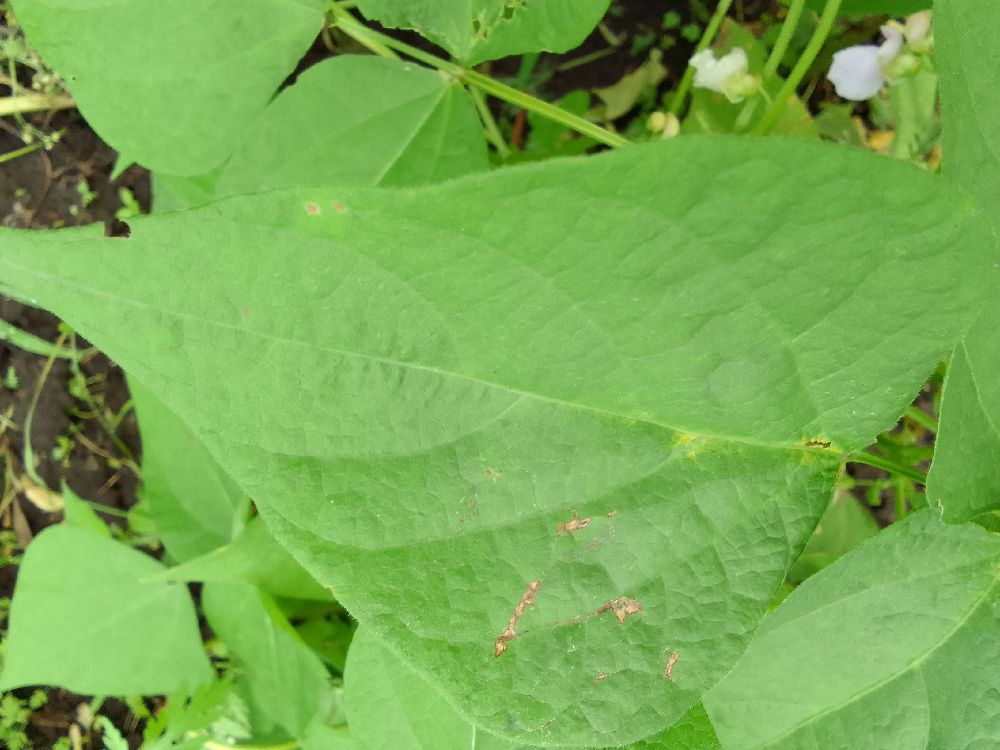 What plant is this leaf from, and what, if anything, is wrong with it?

common bean, healthy
